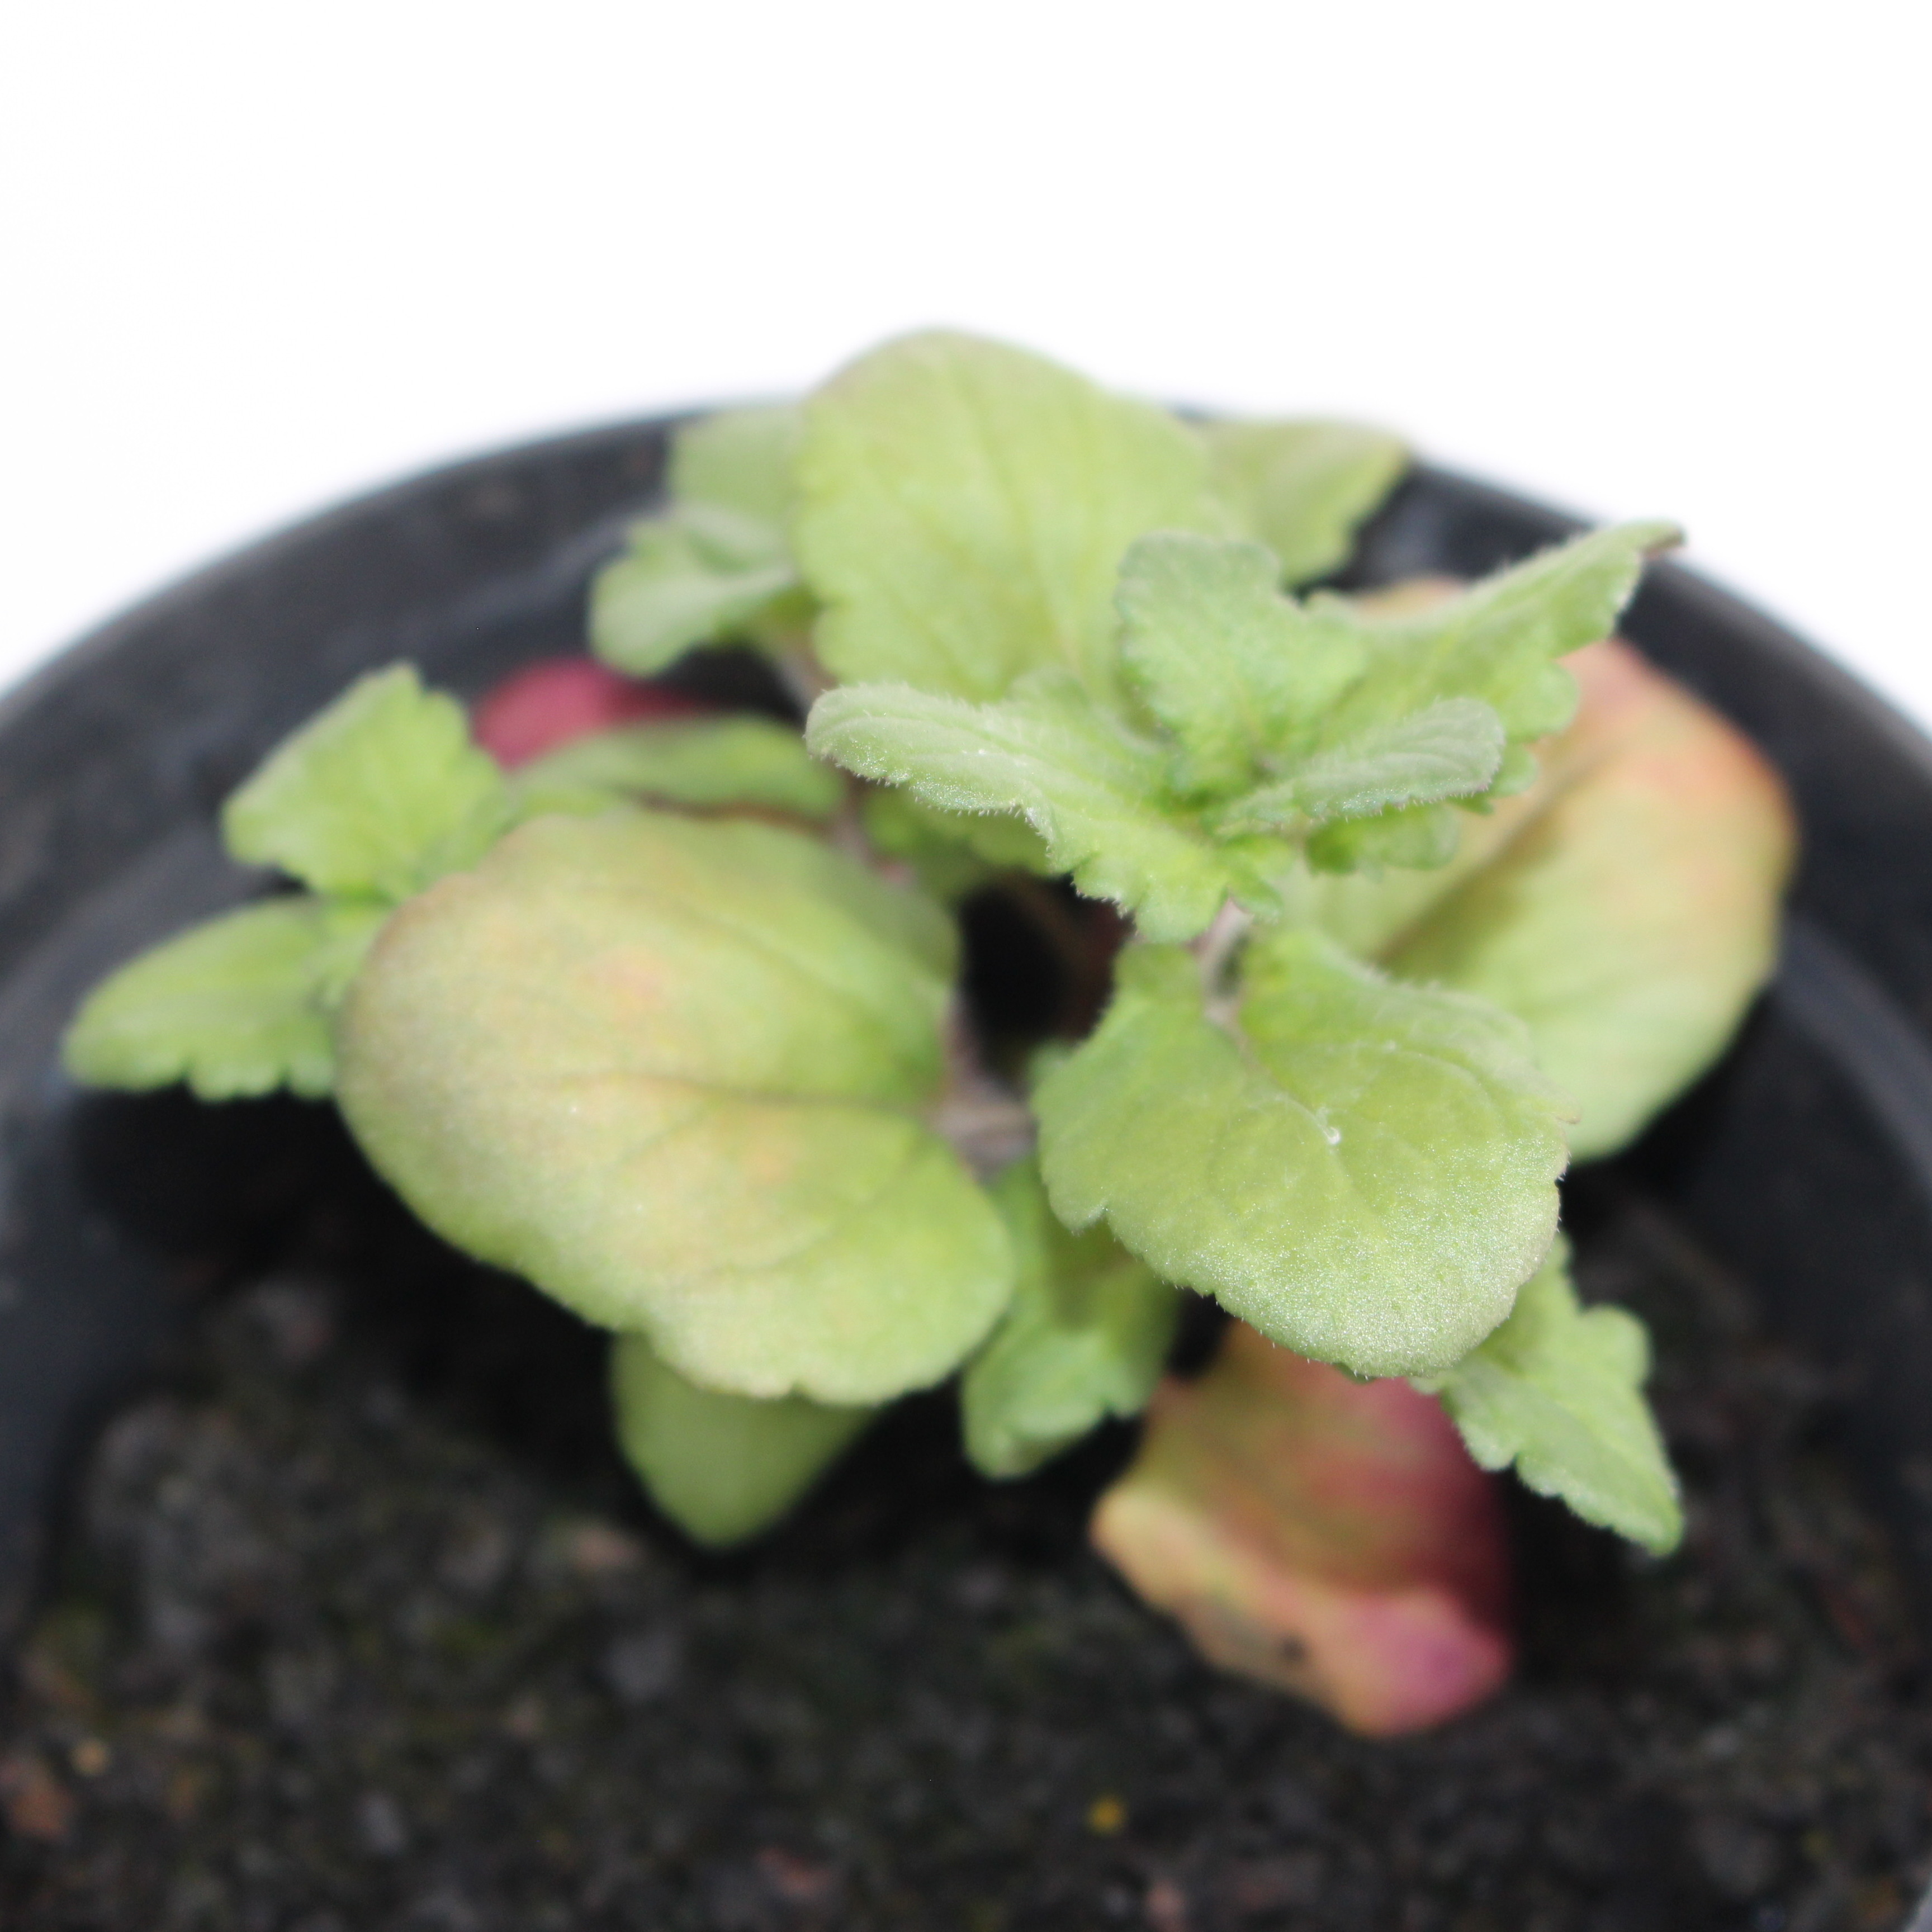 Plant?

Veronica persica
